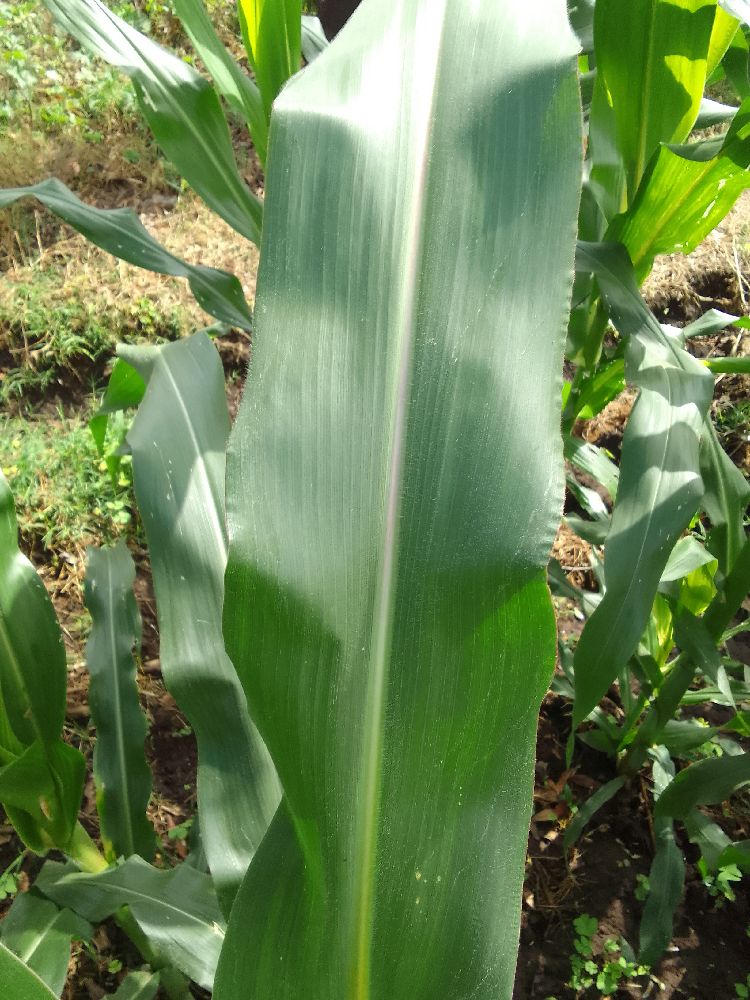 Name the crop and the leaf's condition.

maize, healthy
